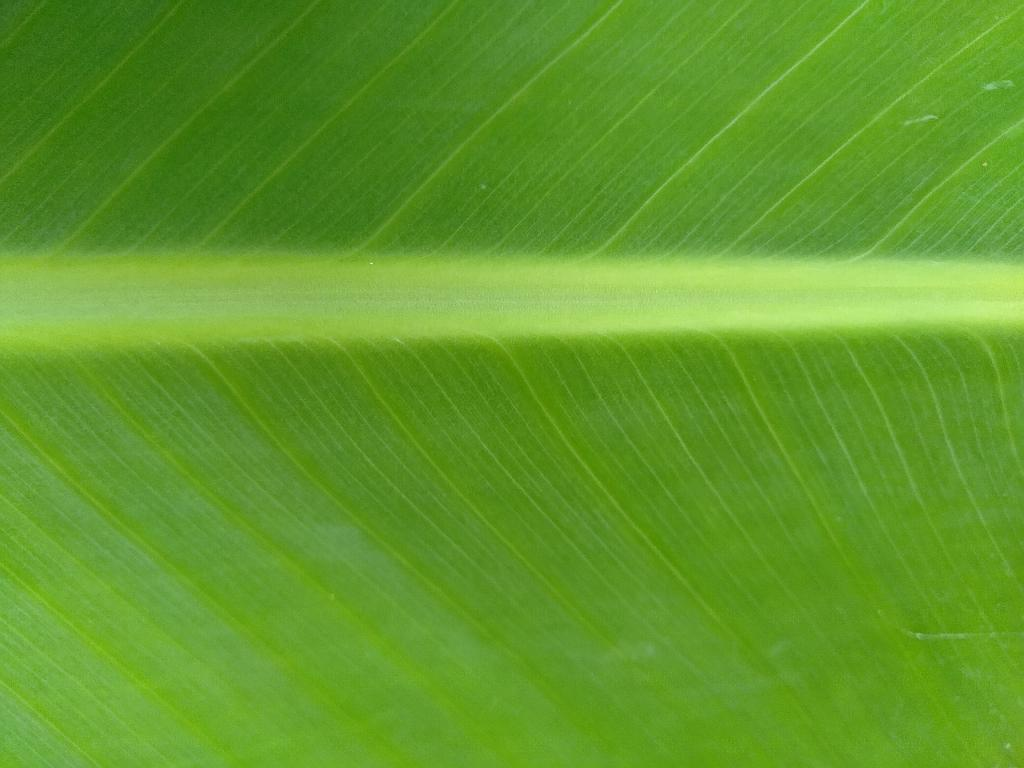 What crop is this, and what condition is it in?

banana, healthy
